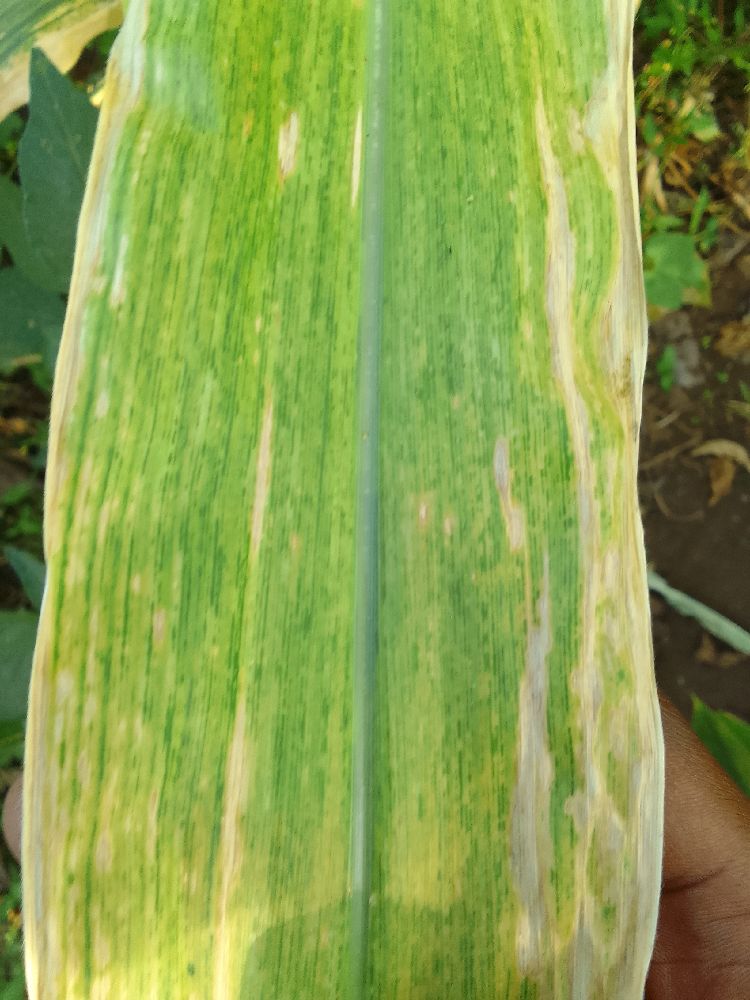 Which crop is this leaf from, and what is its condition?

maize, maize lethal necrosis
